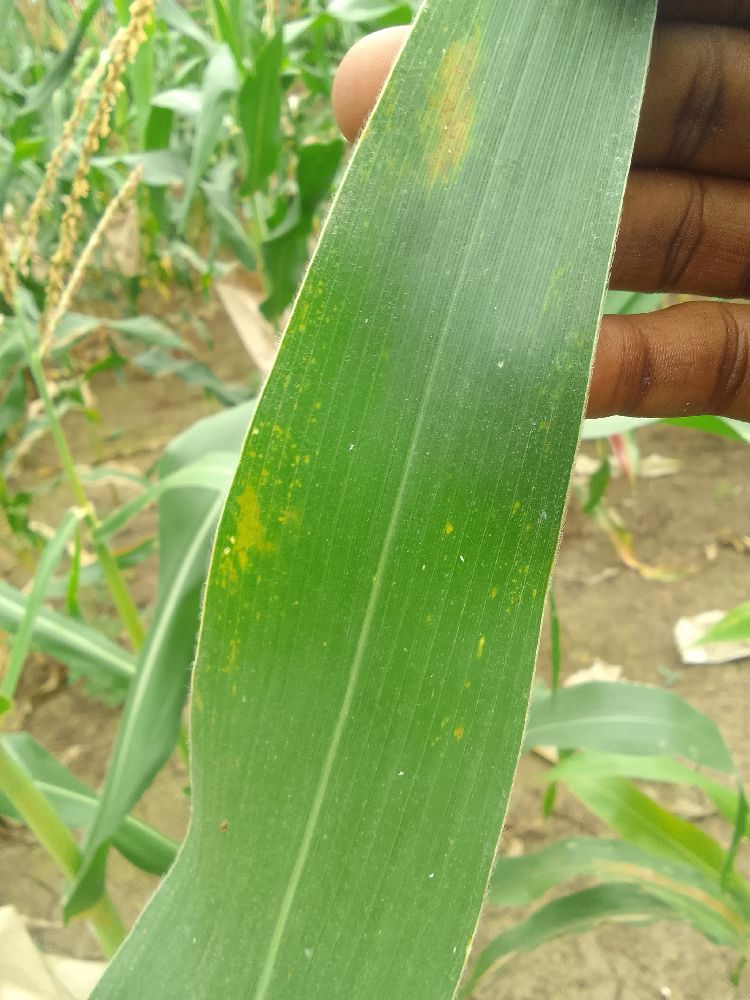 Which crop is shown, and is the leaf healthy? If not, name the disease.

maize, healthy
